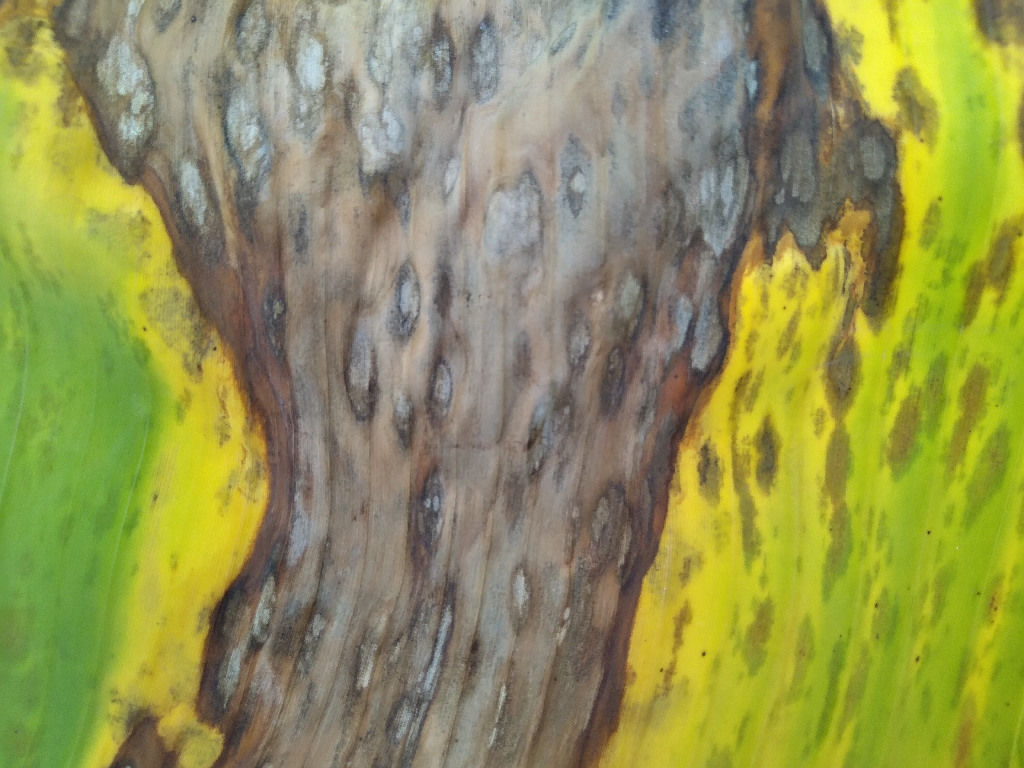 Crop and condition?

banana, black sigatoka
